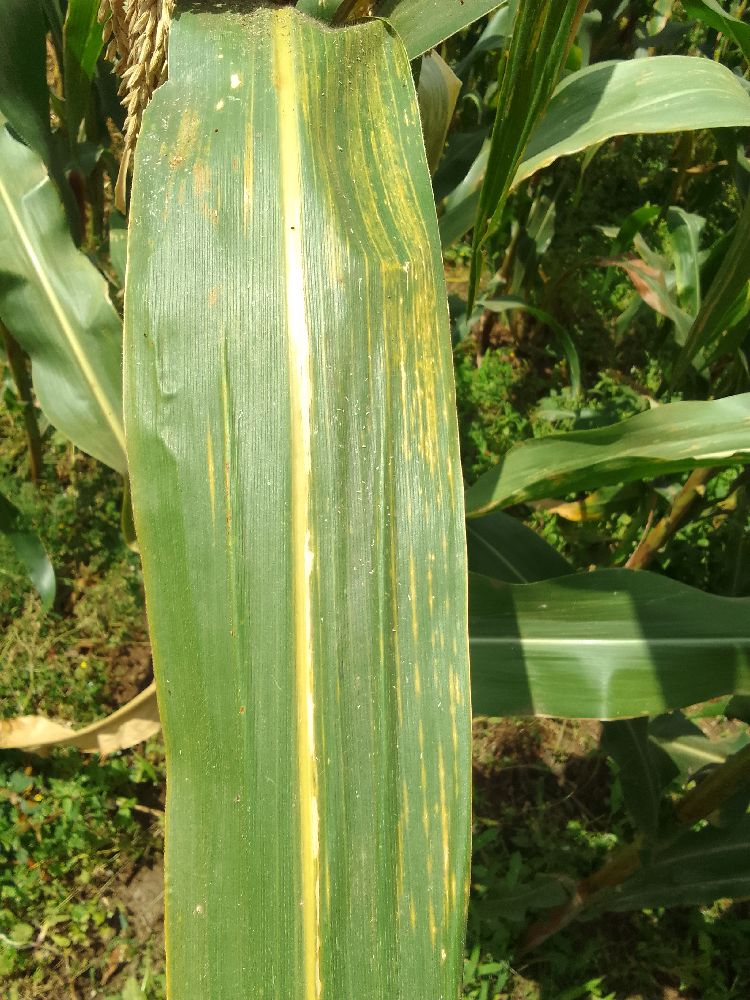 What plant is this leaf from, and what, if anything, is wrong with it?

maize, maize lethal necrosis
